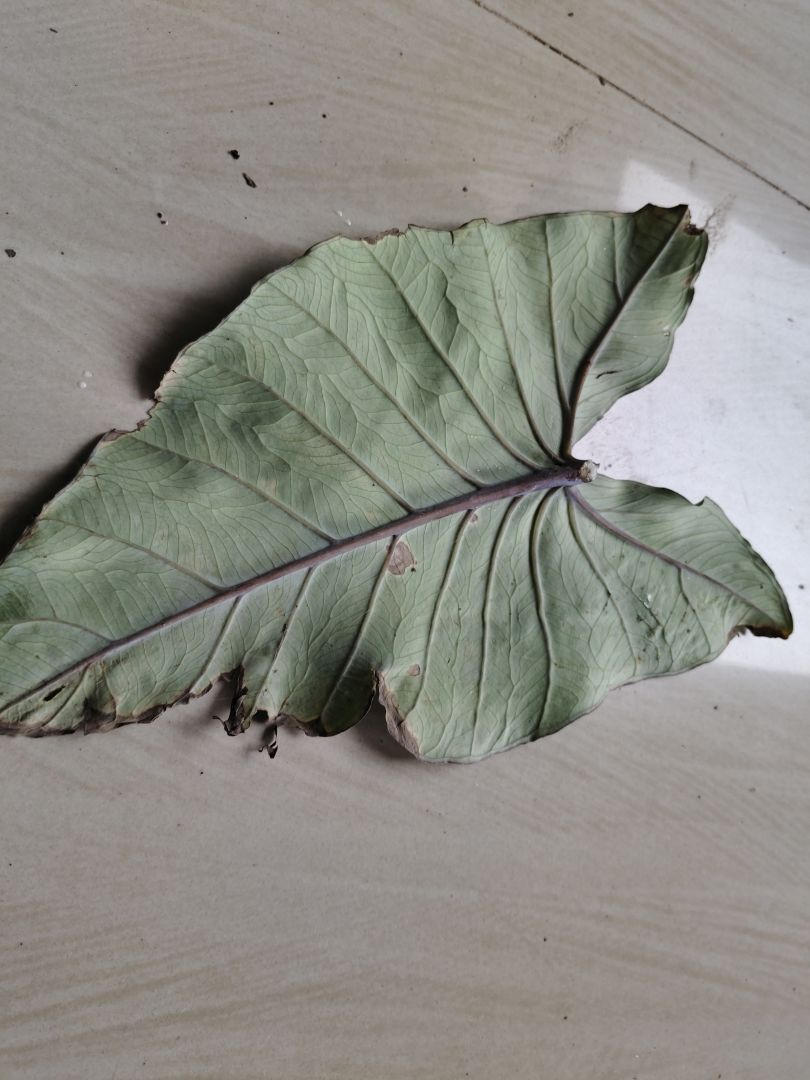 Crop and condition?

taro, leaf blight
